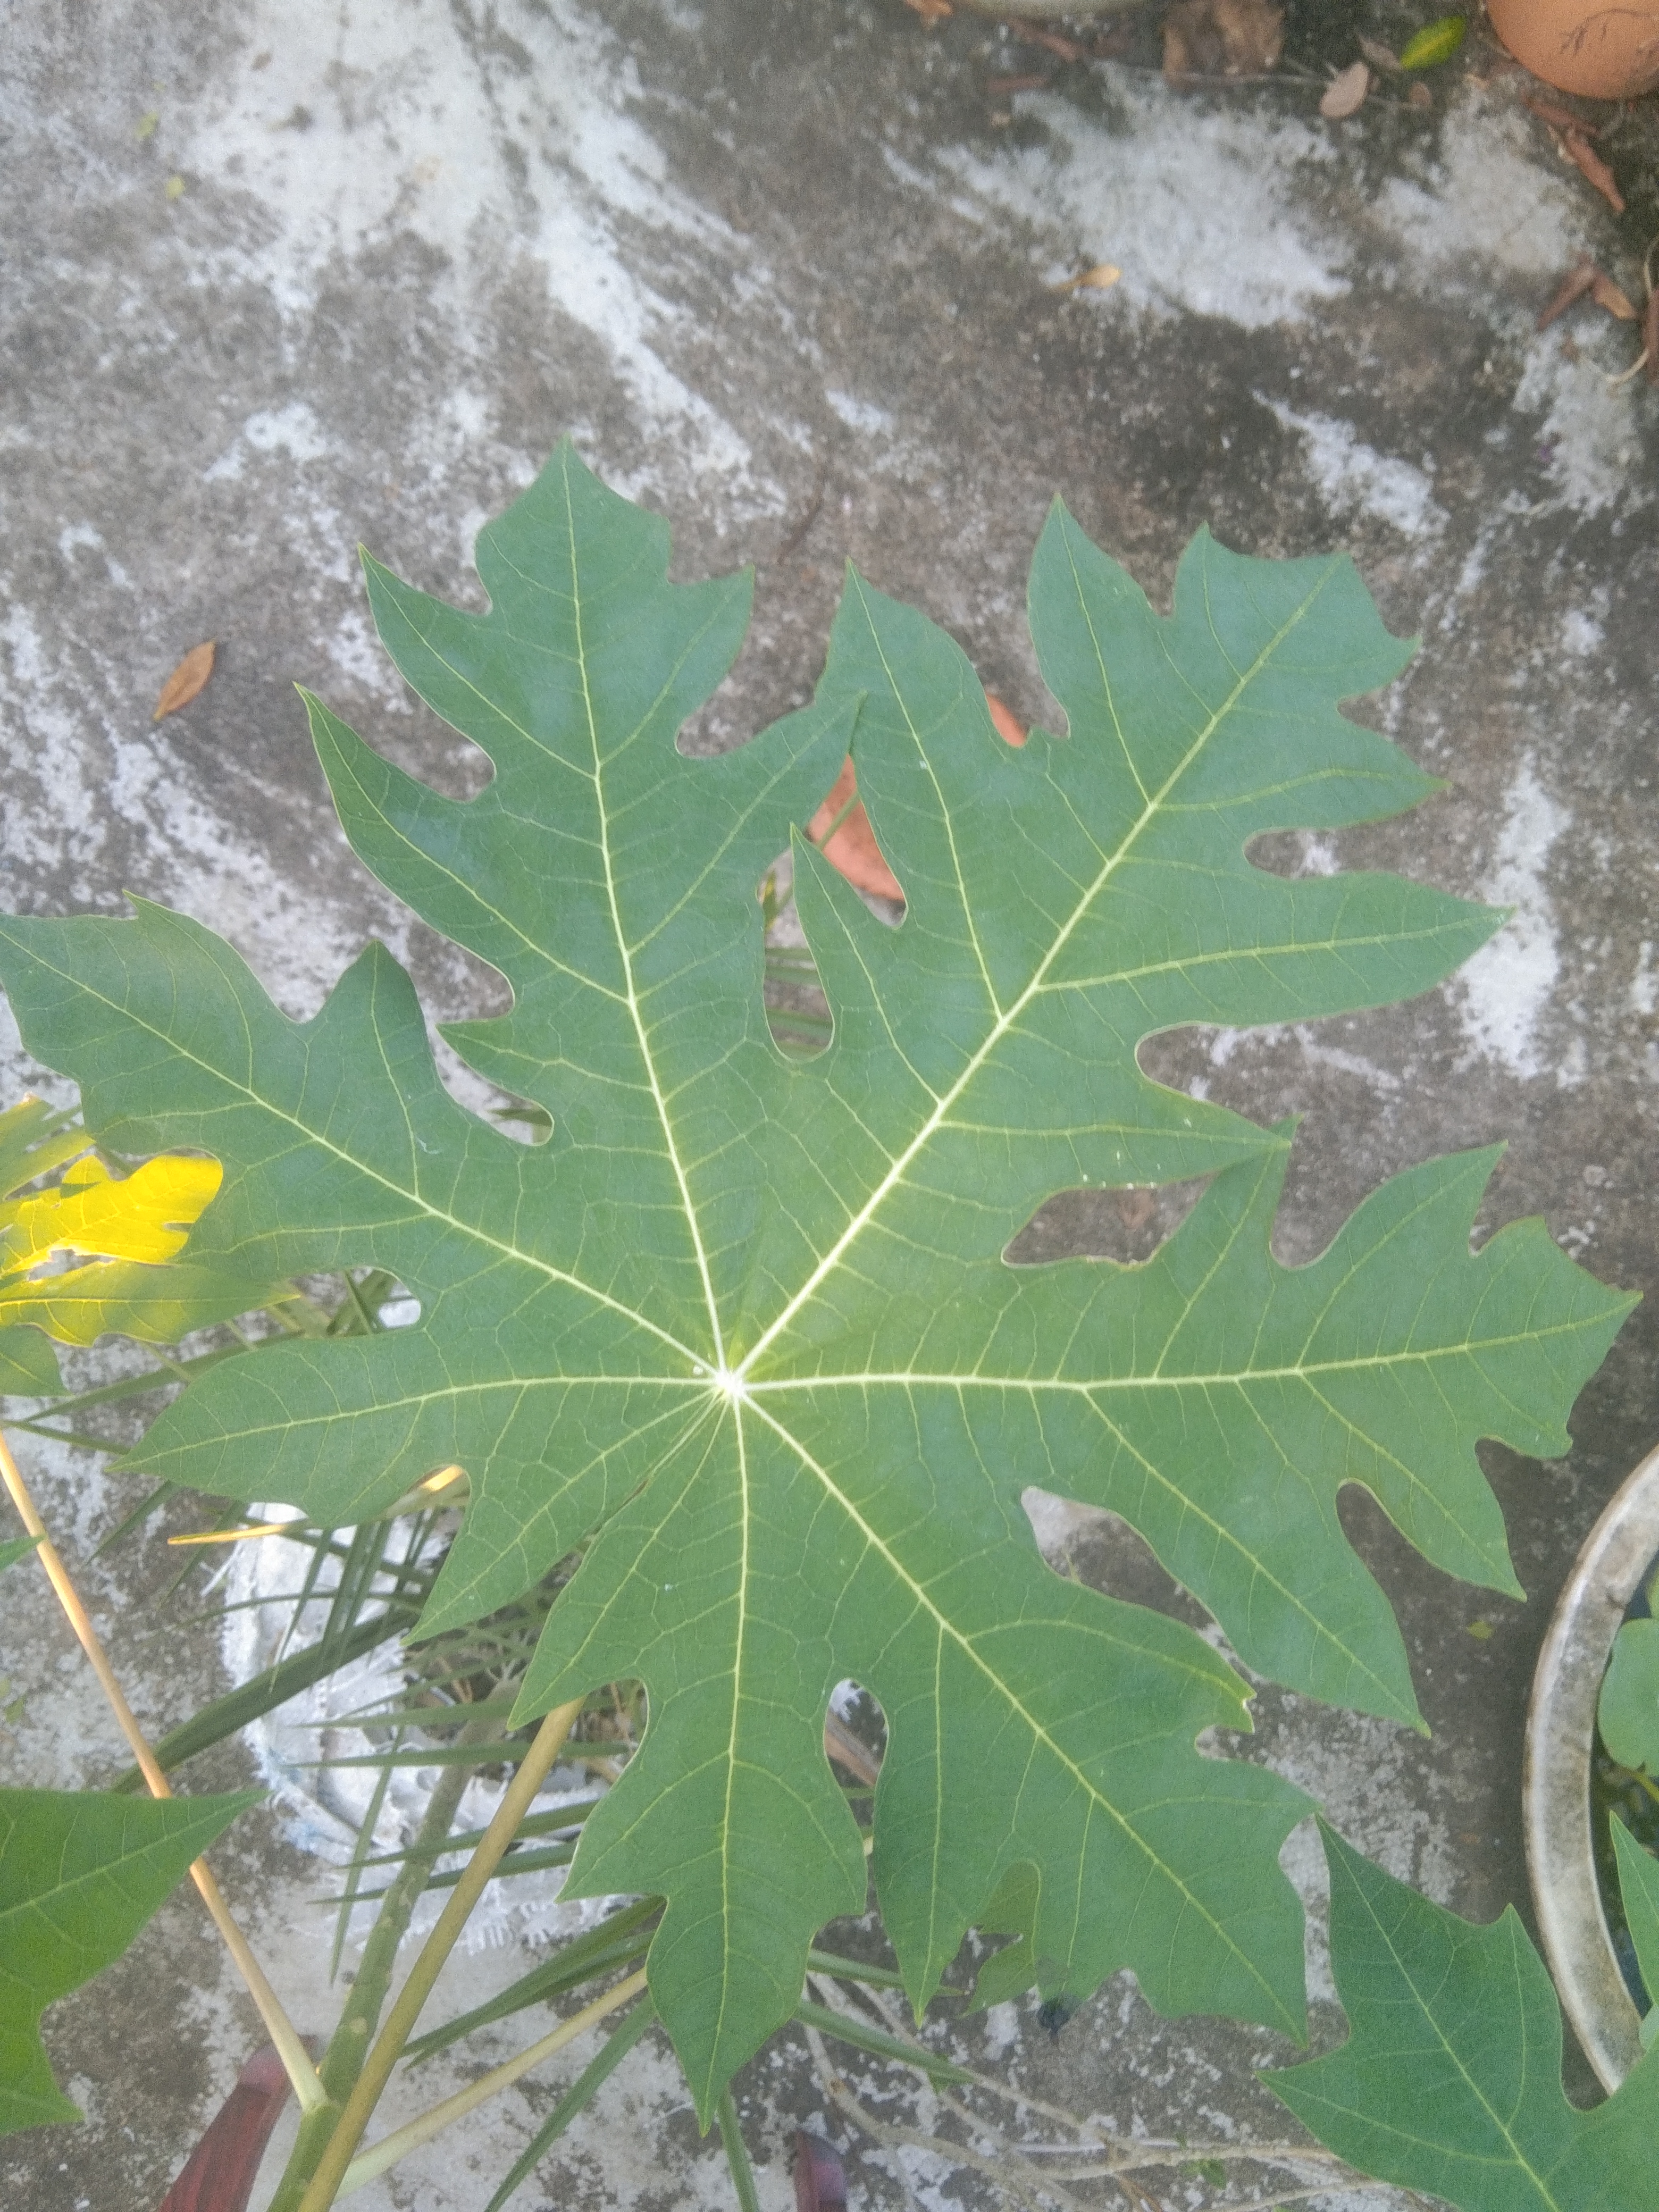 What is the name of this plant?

papaya
